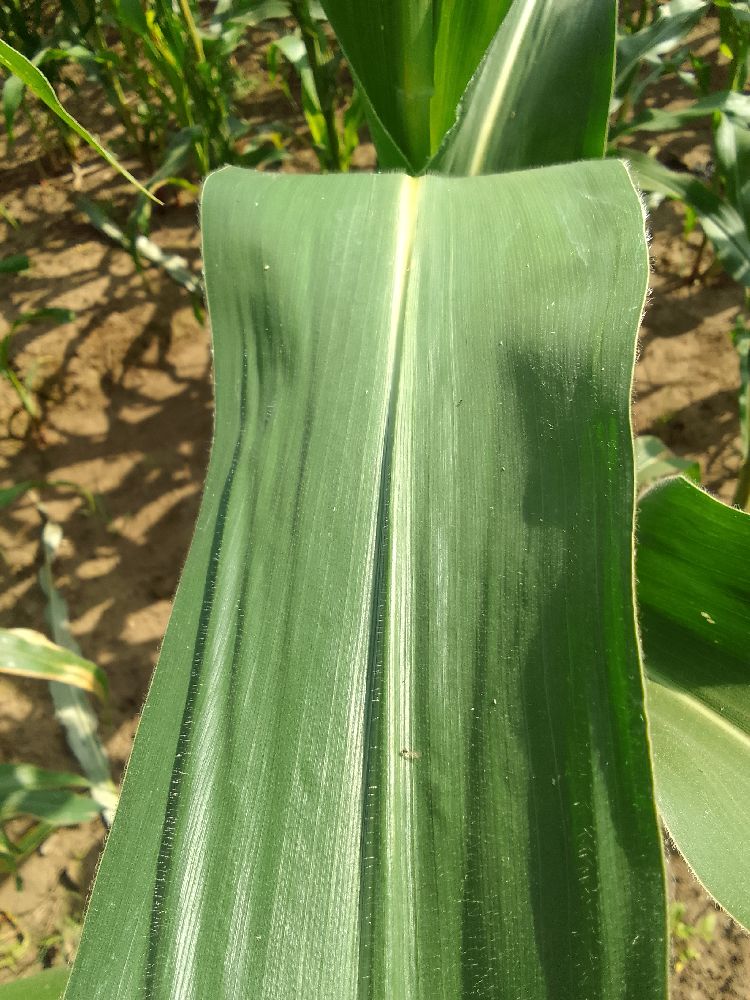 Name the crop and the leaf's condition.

maize, healthy
